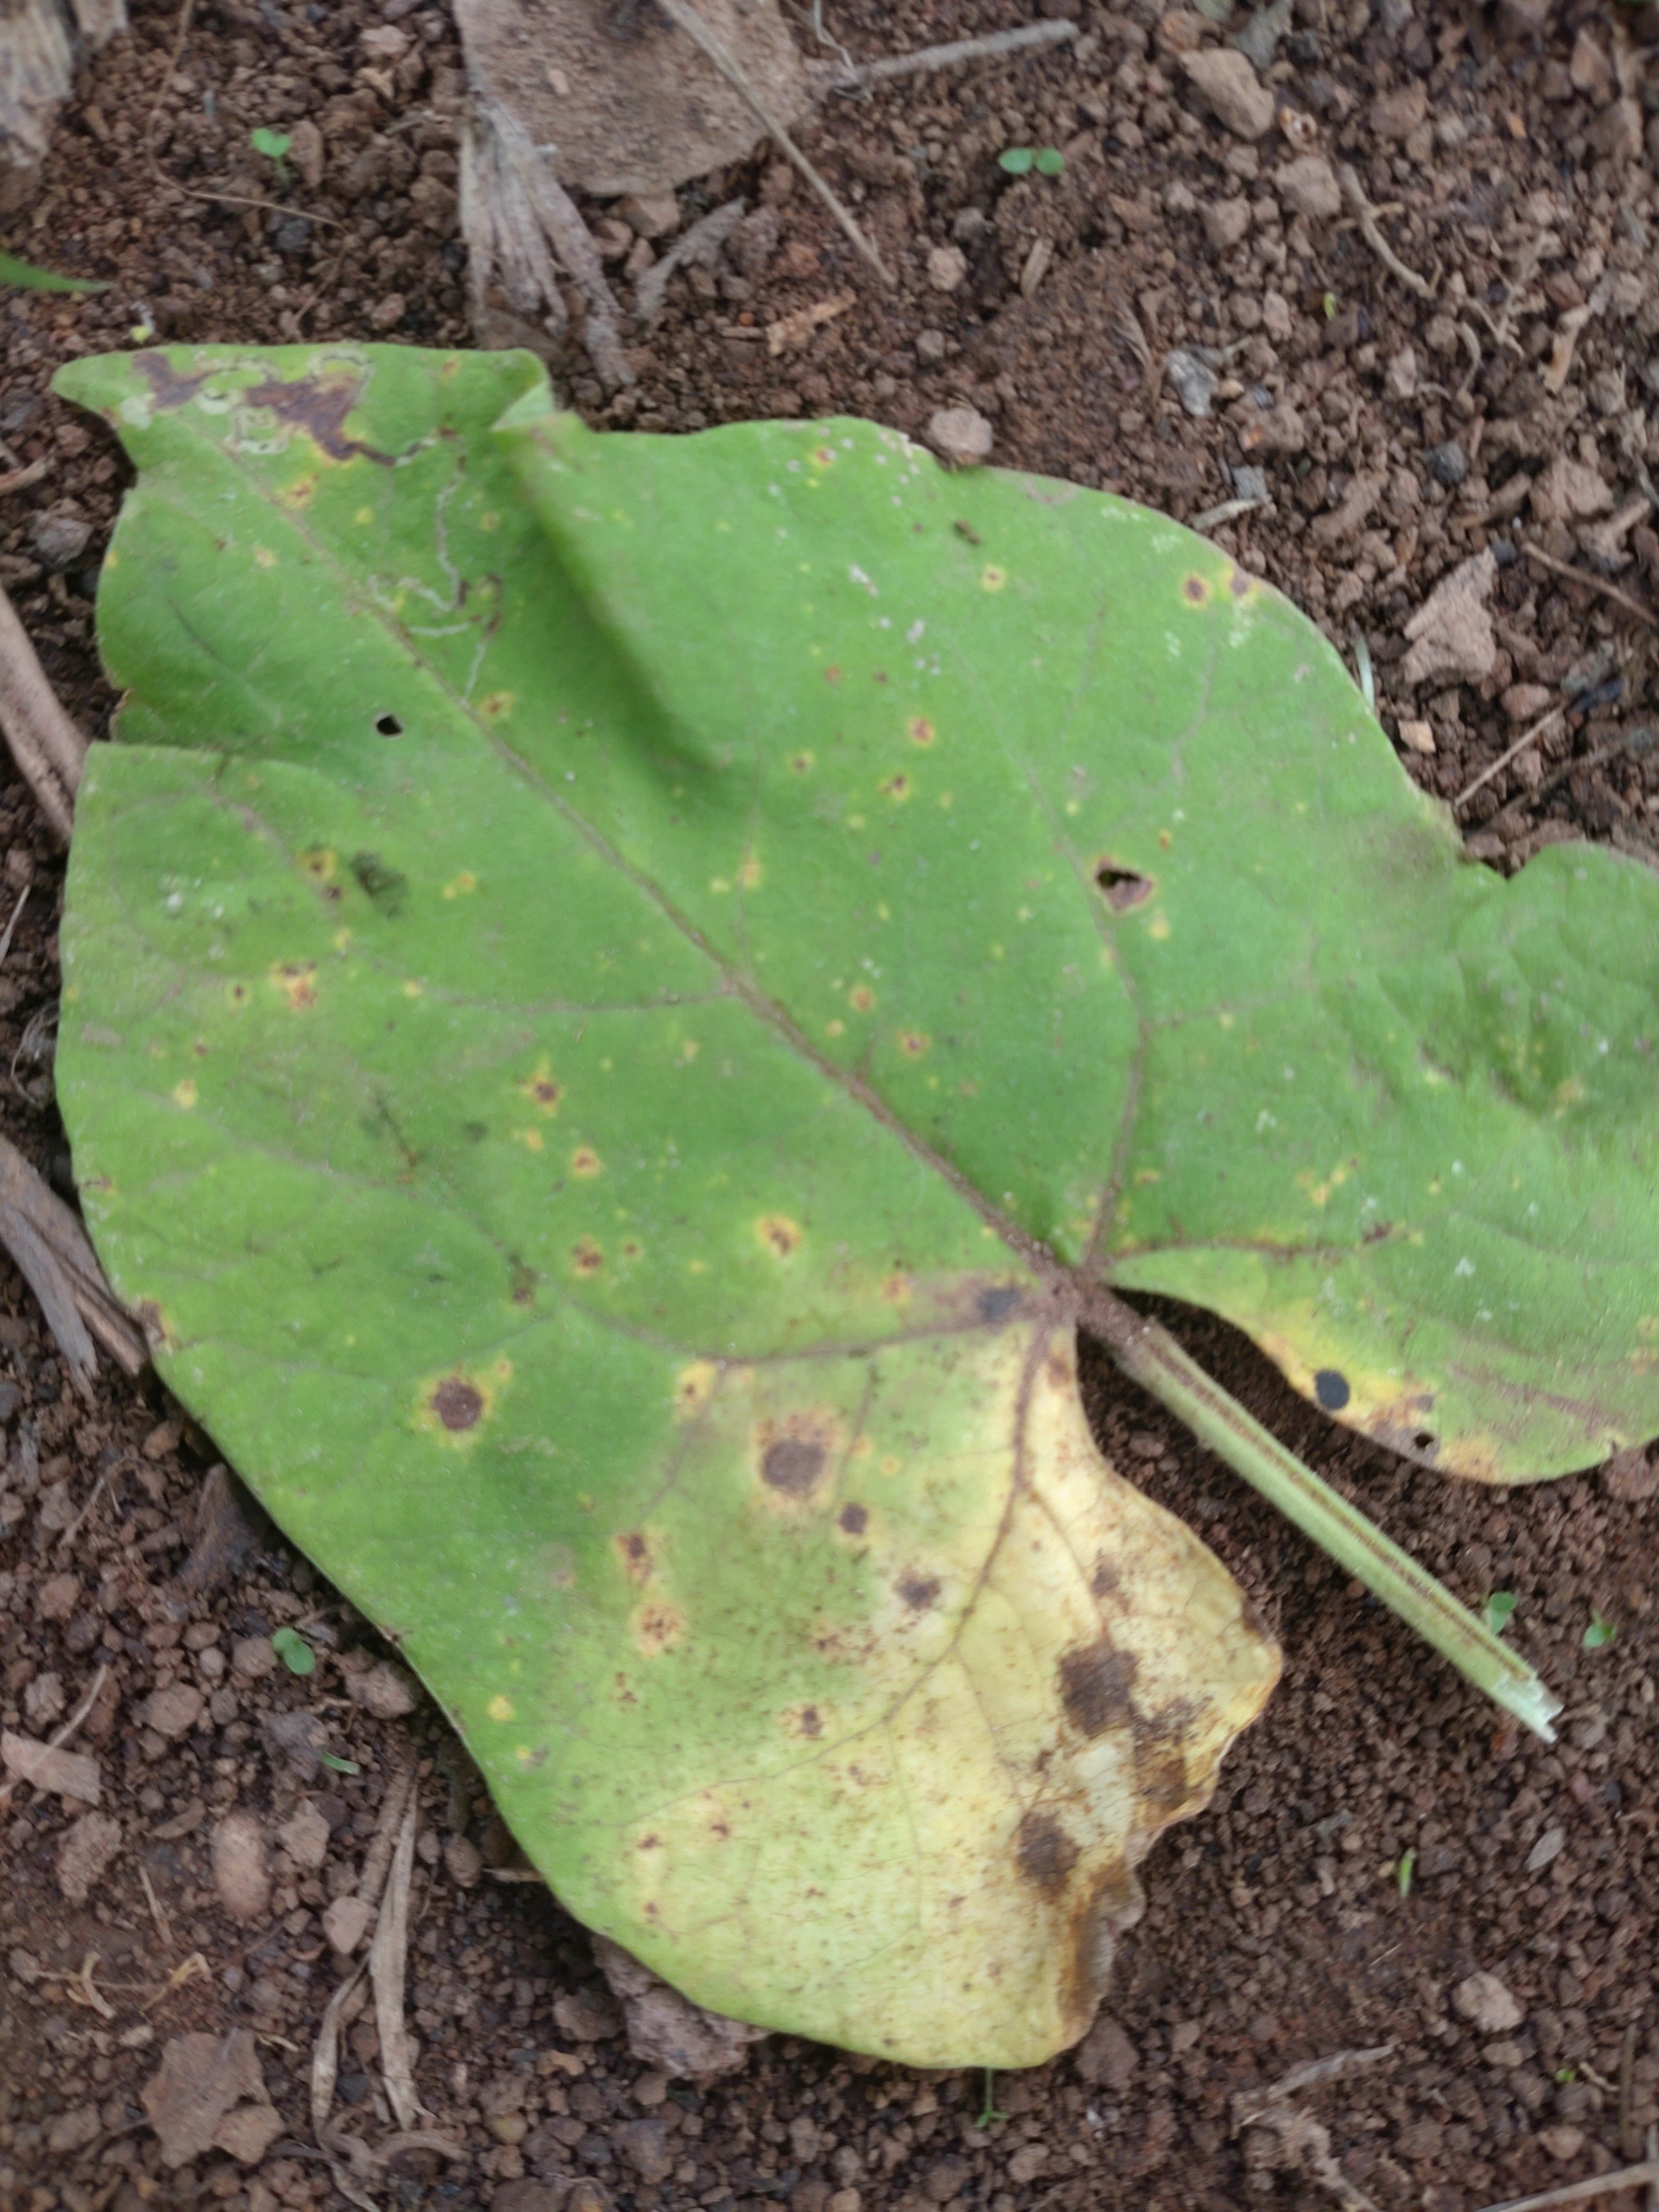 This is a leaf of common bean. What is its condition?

rust
